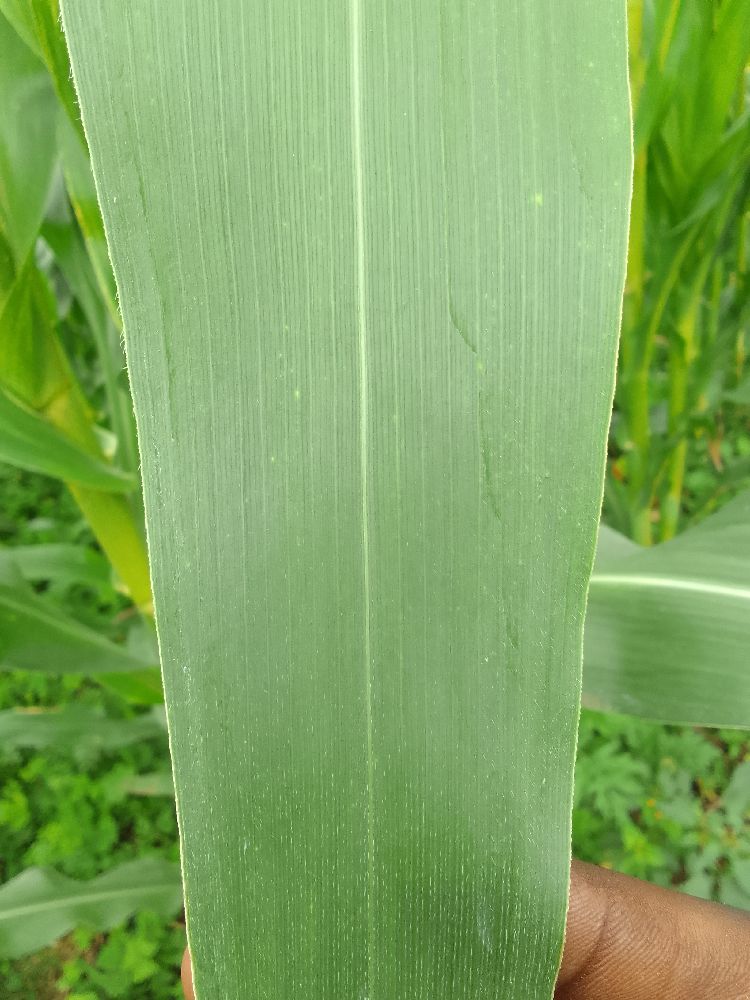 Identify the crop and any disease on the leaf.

maize, healthy
